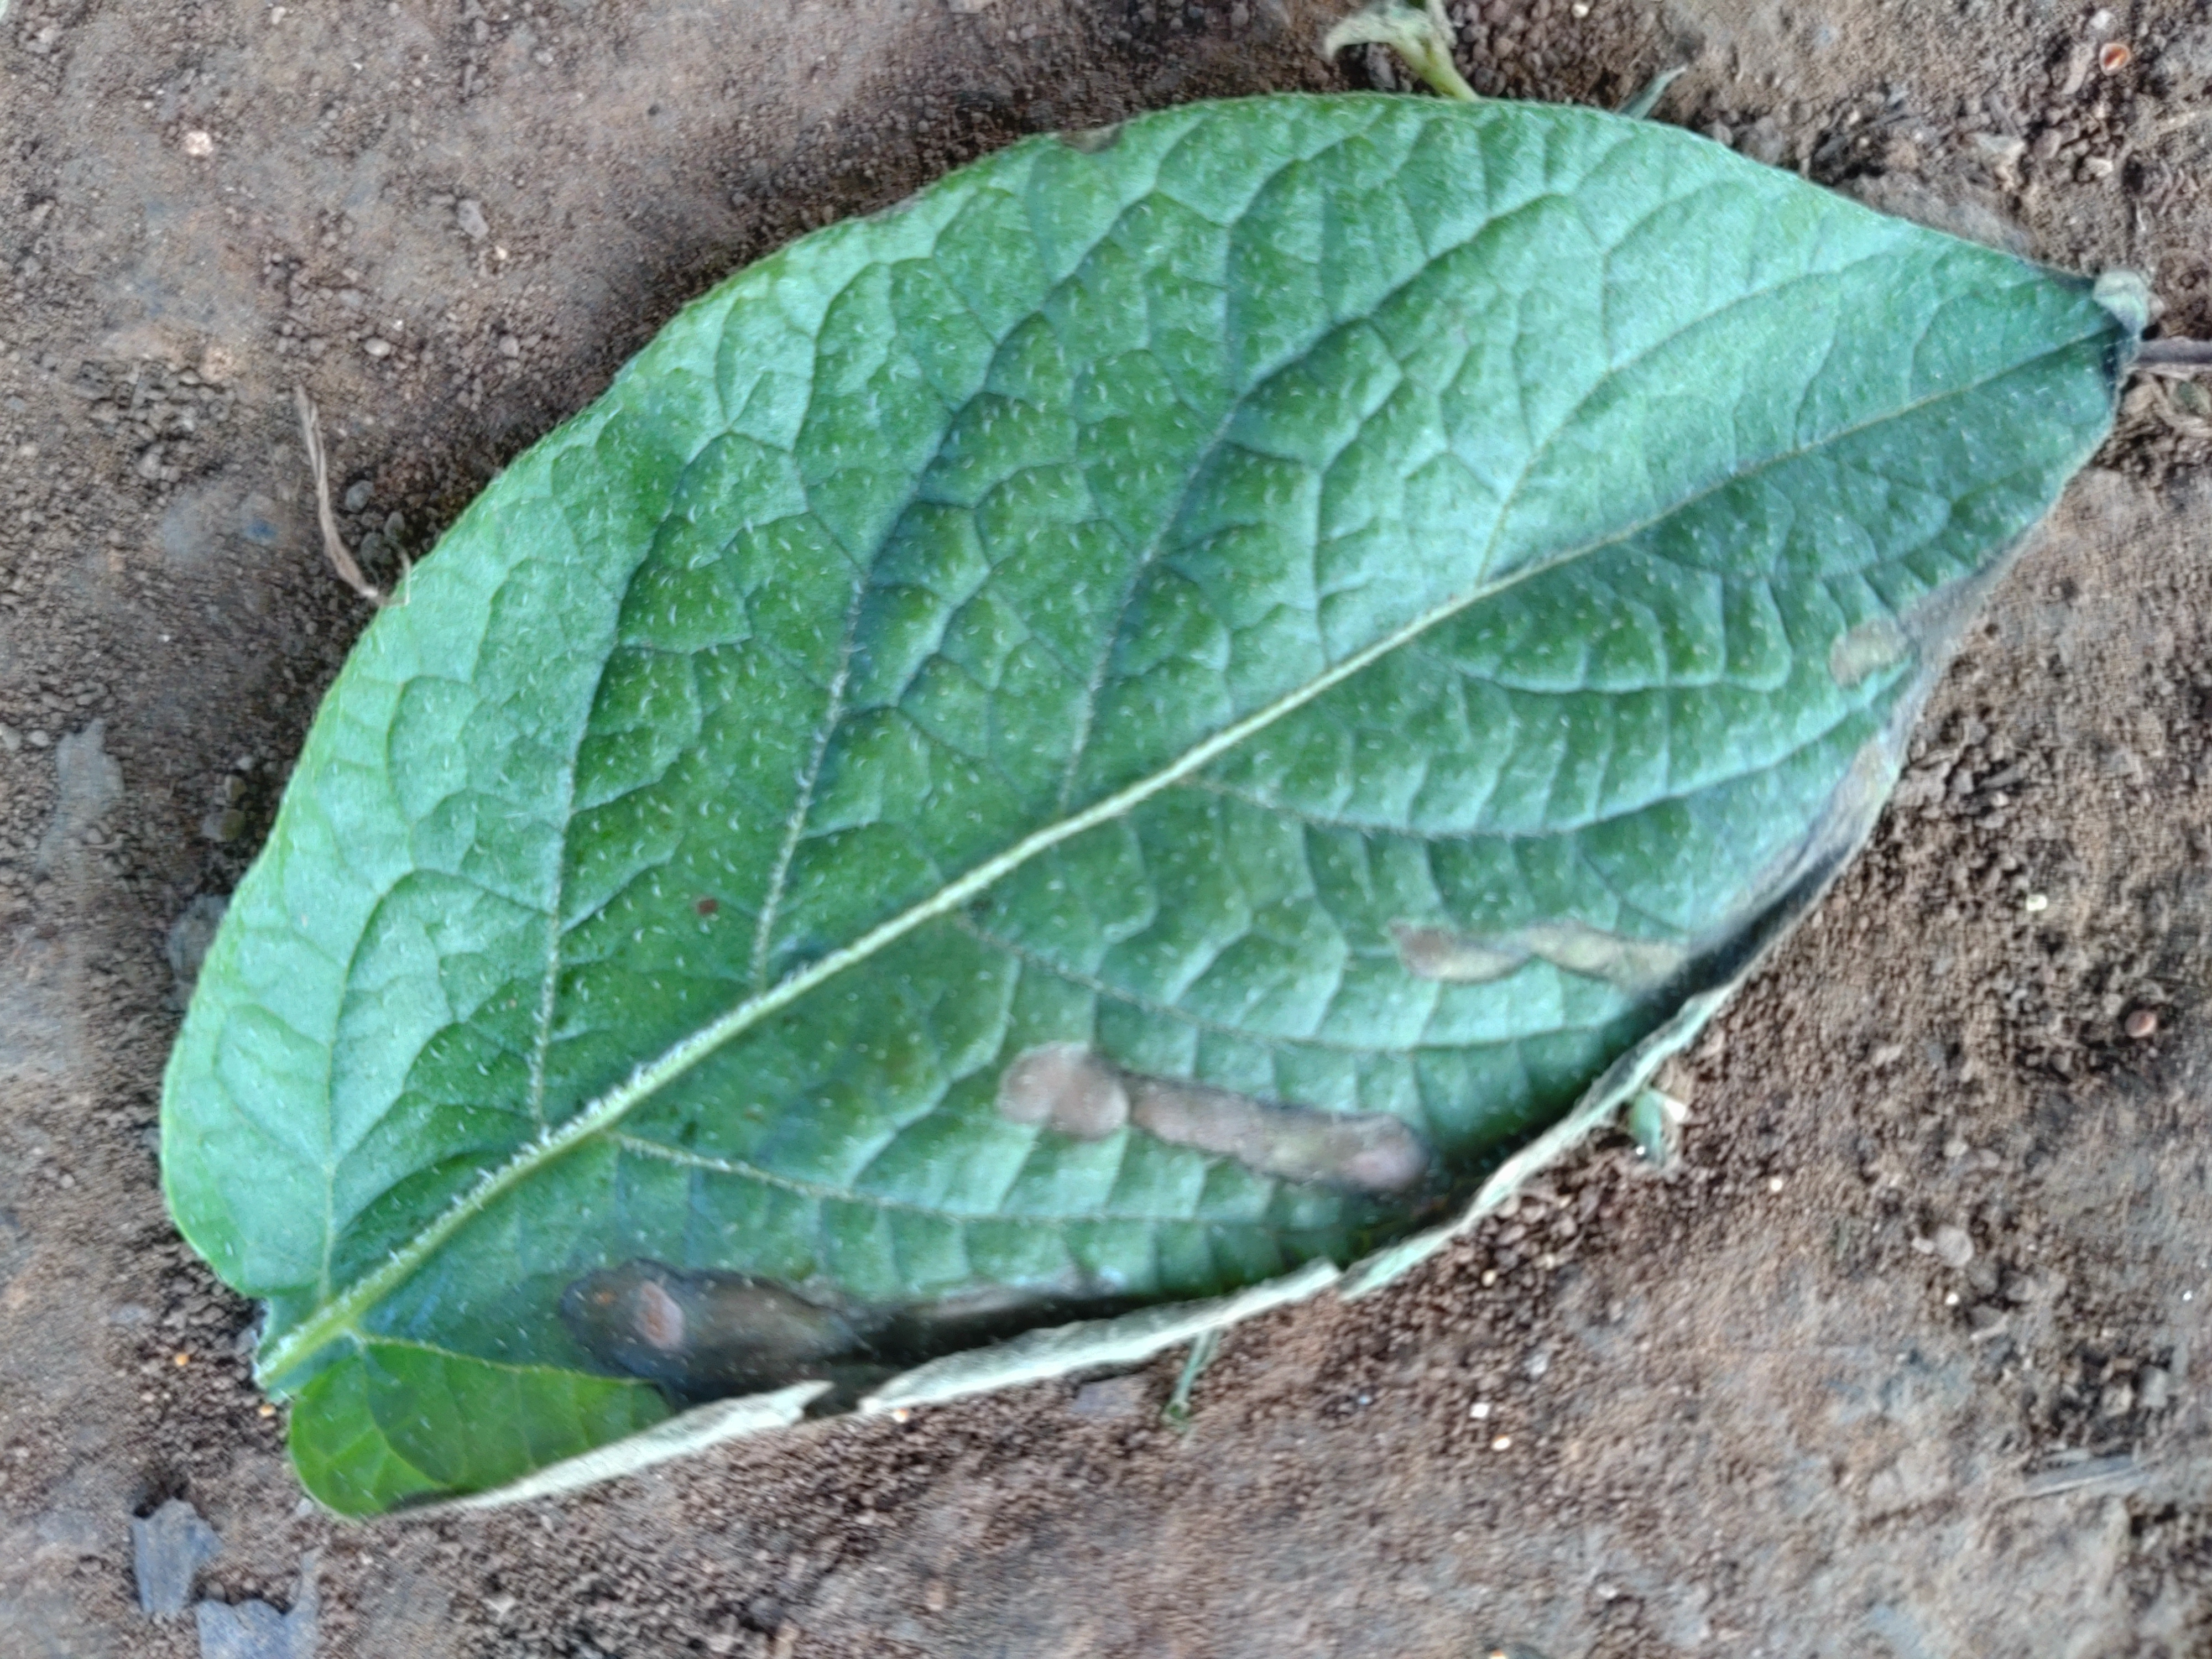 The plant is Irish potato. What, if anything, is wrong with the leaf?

early blight
